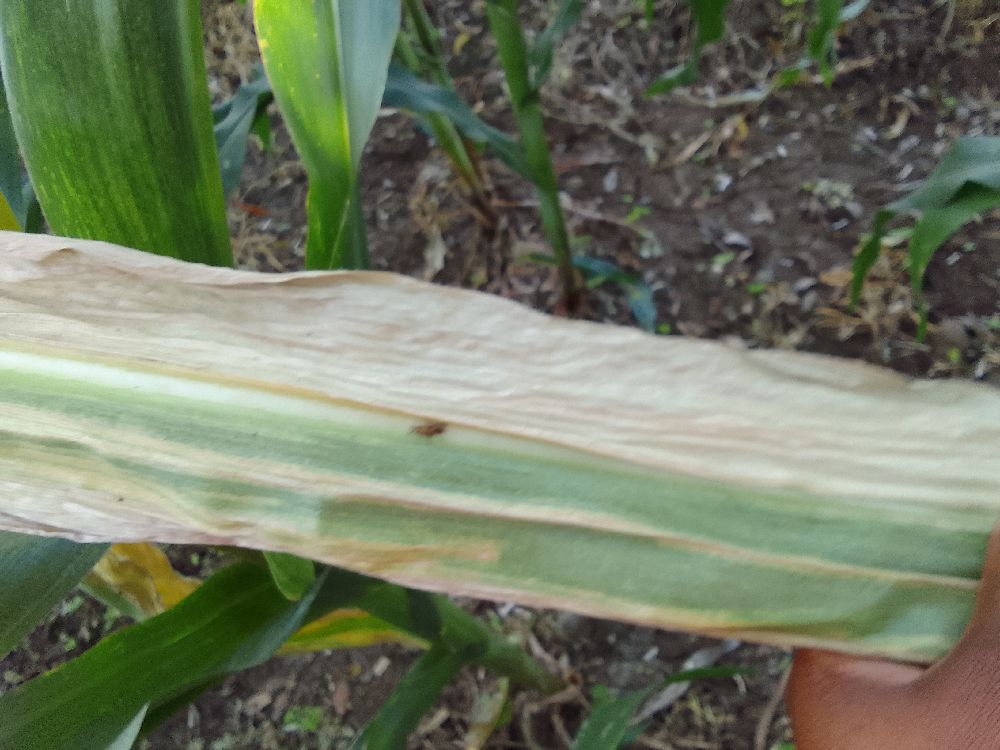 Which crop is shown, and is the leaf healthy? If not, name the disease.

maize, maize lethal necrosis
